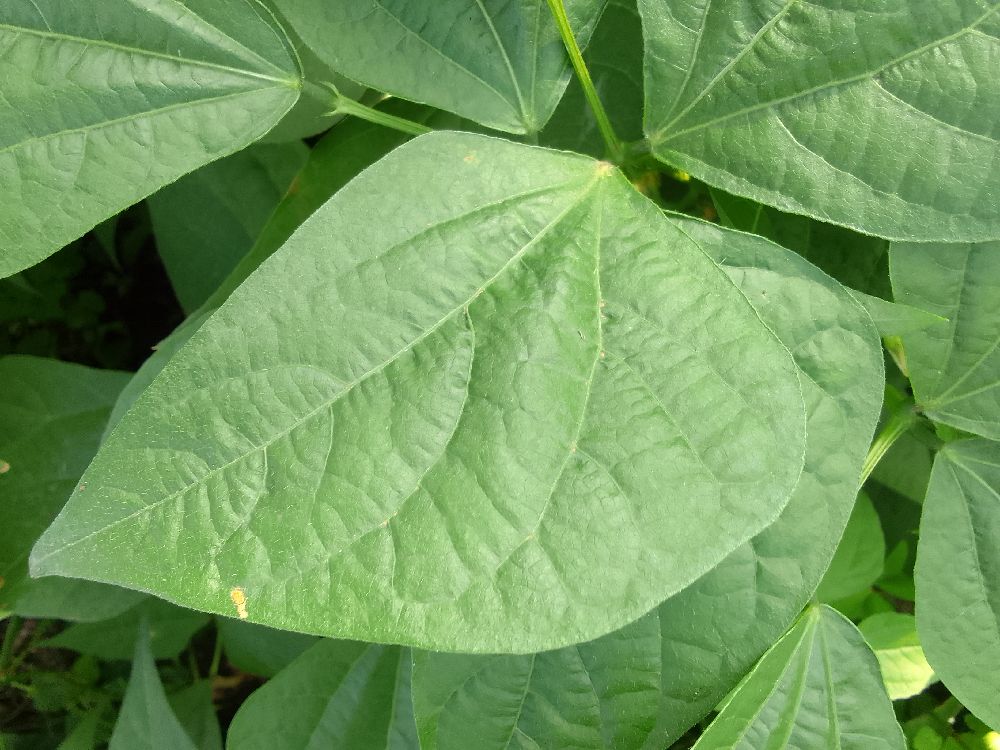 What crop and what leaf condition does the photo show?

common bean, healthy
